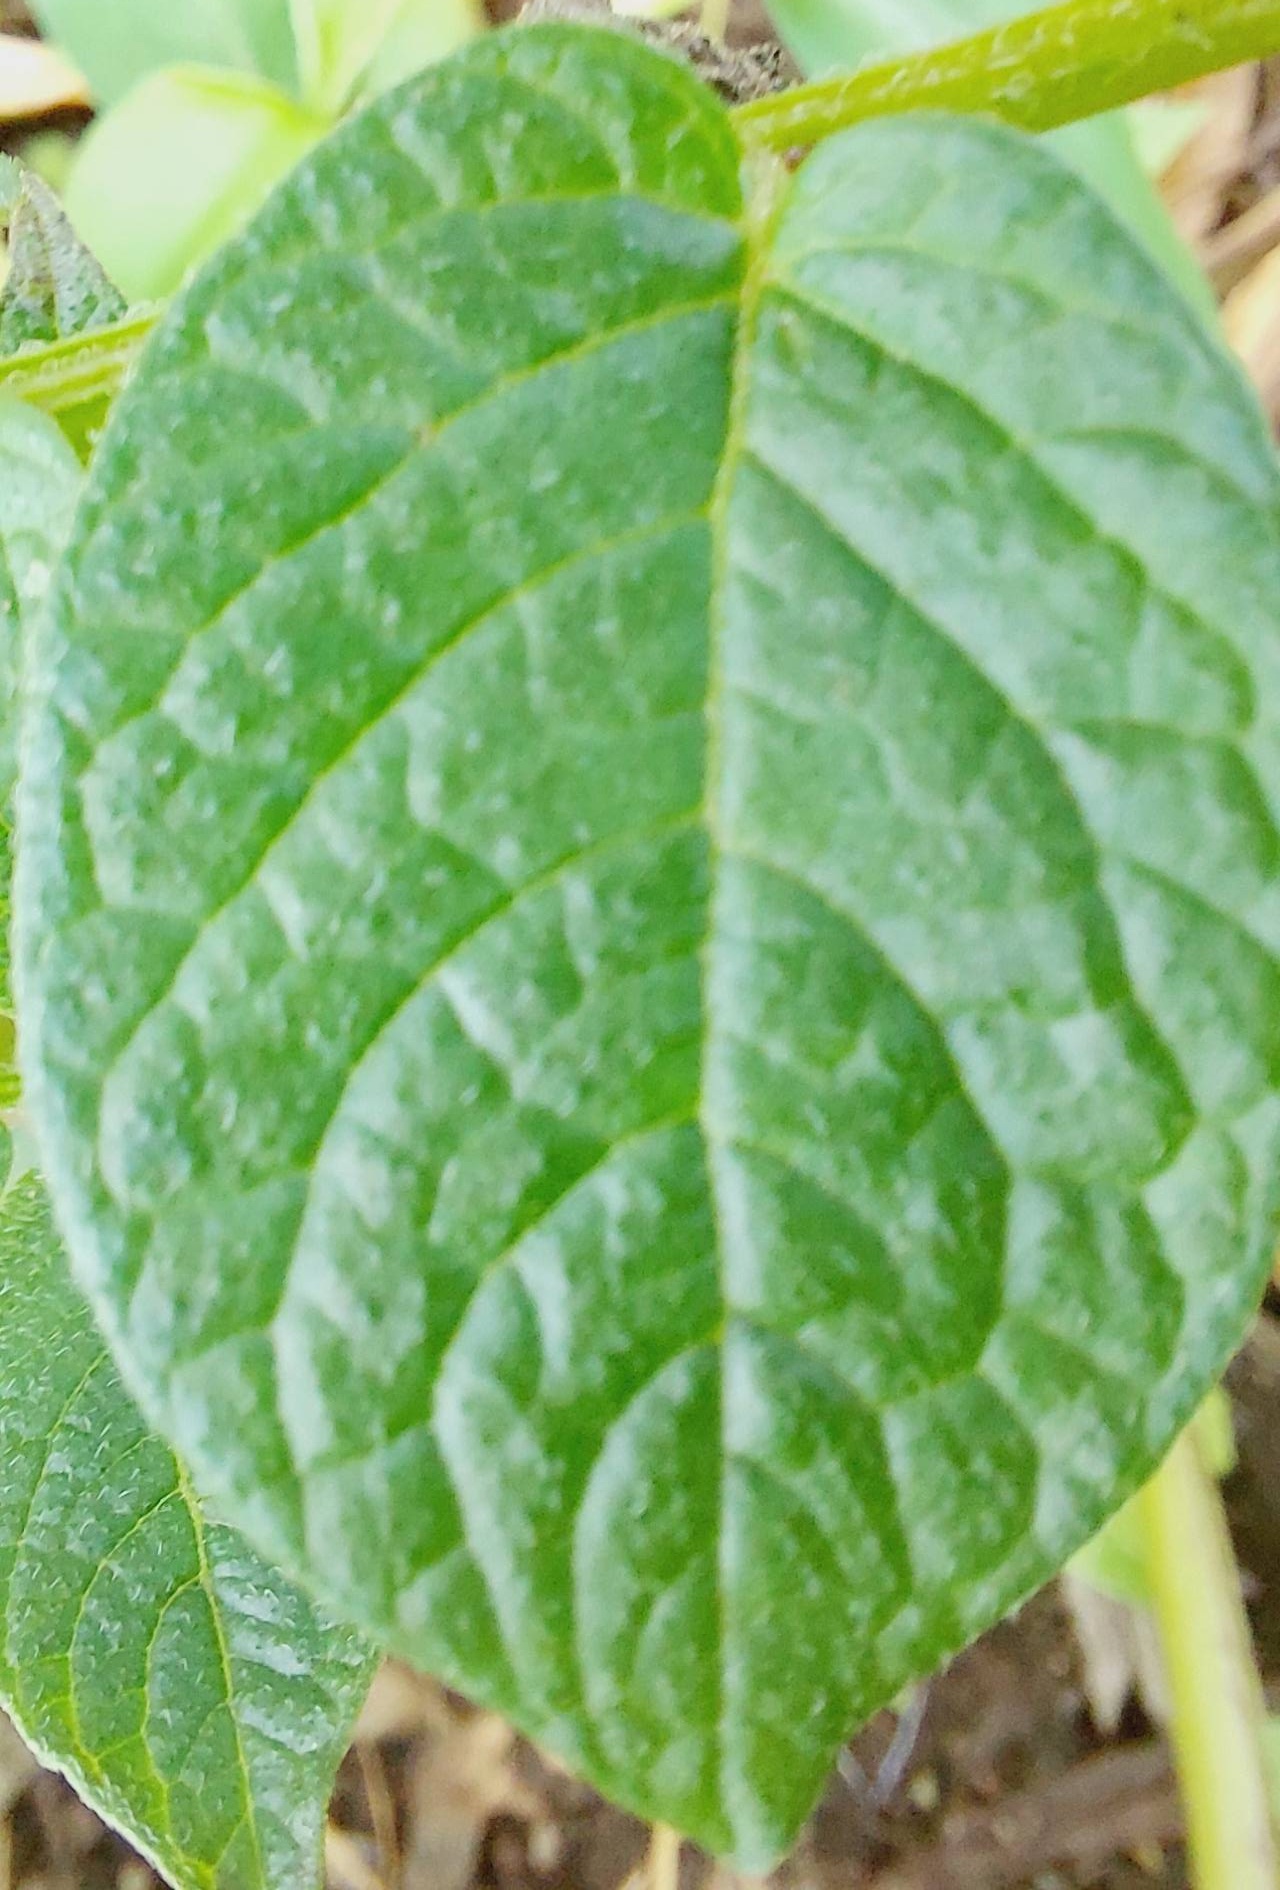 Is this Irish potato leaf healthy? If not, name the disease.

healthy
